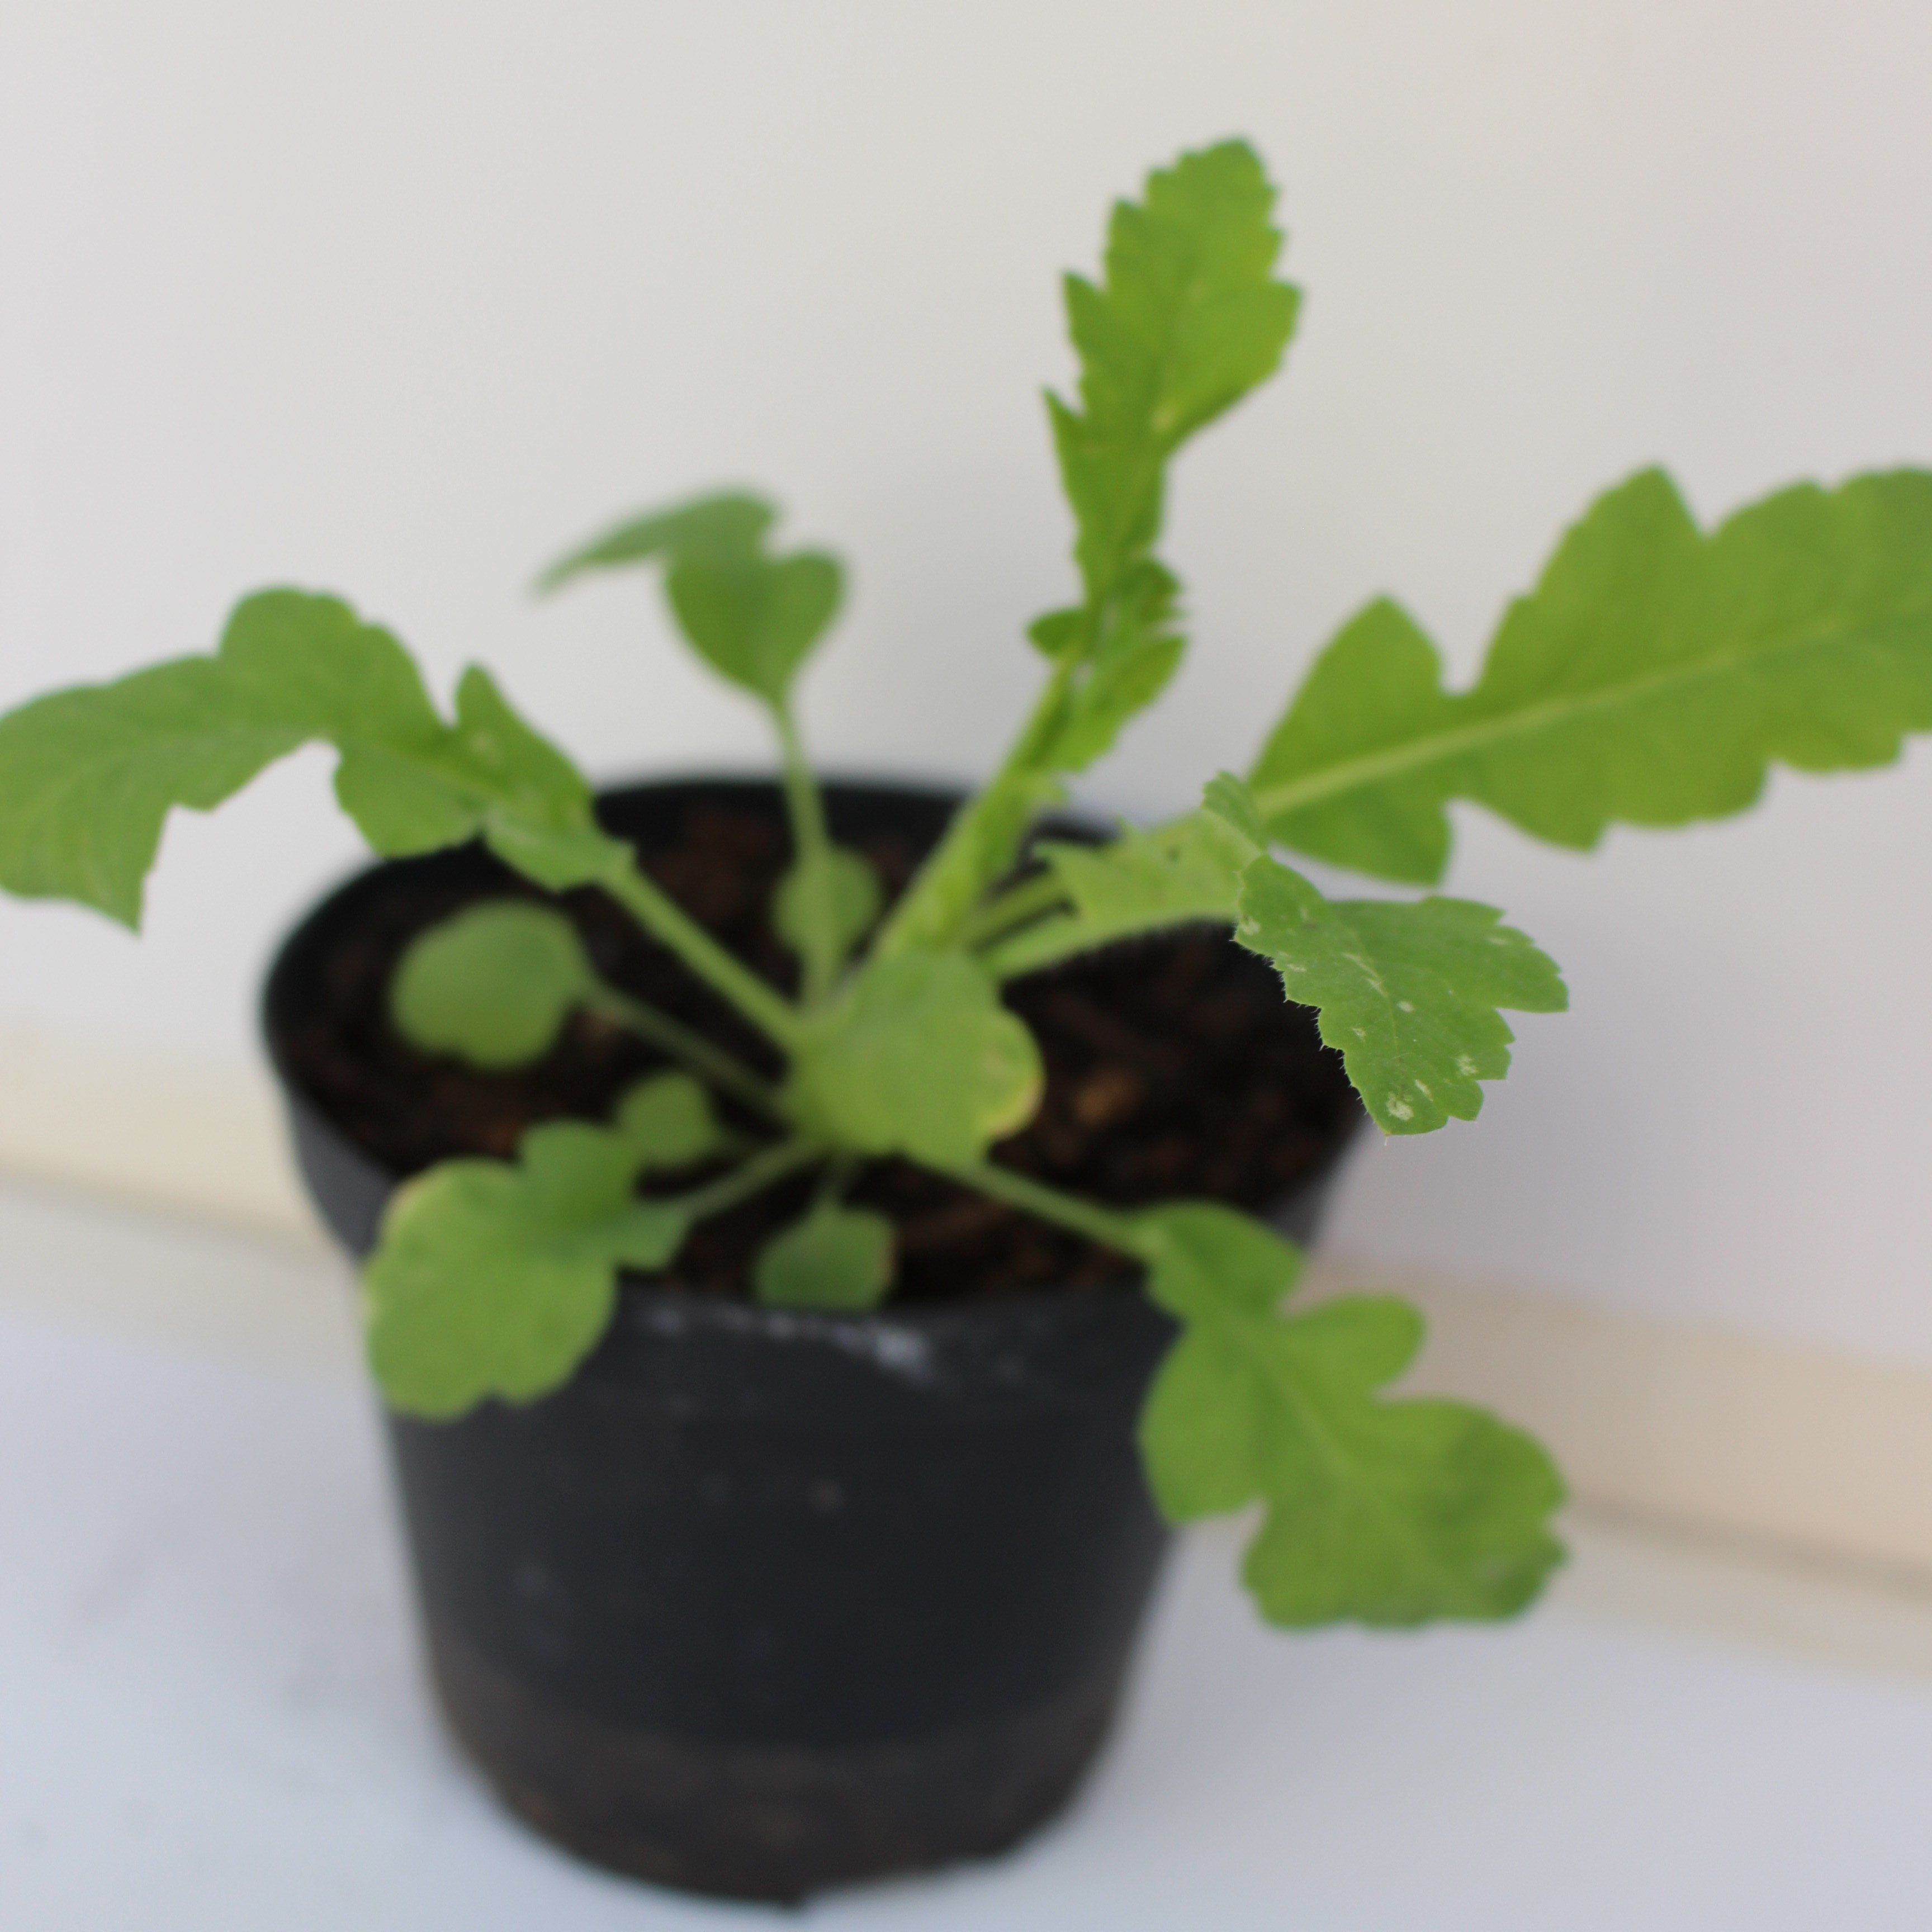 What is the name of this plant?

Papaver rhoeas
